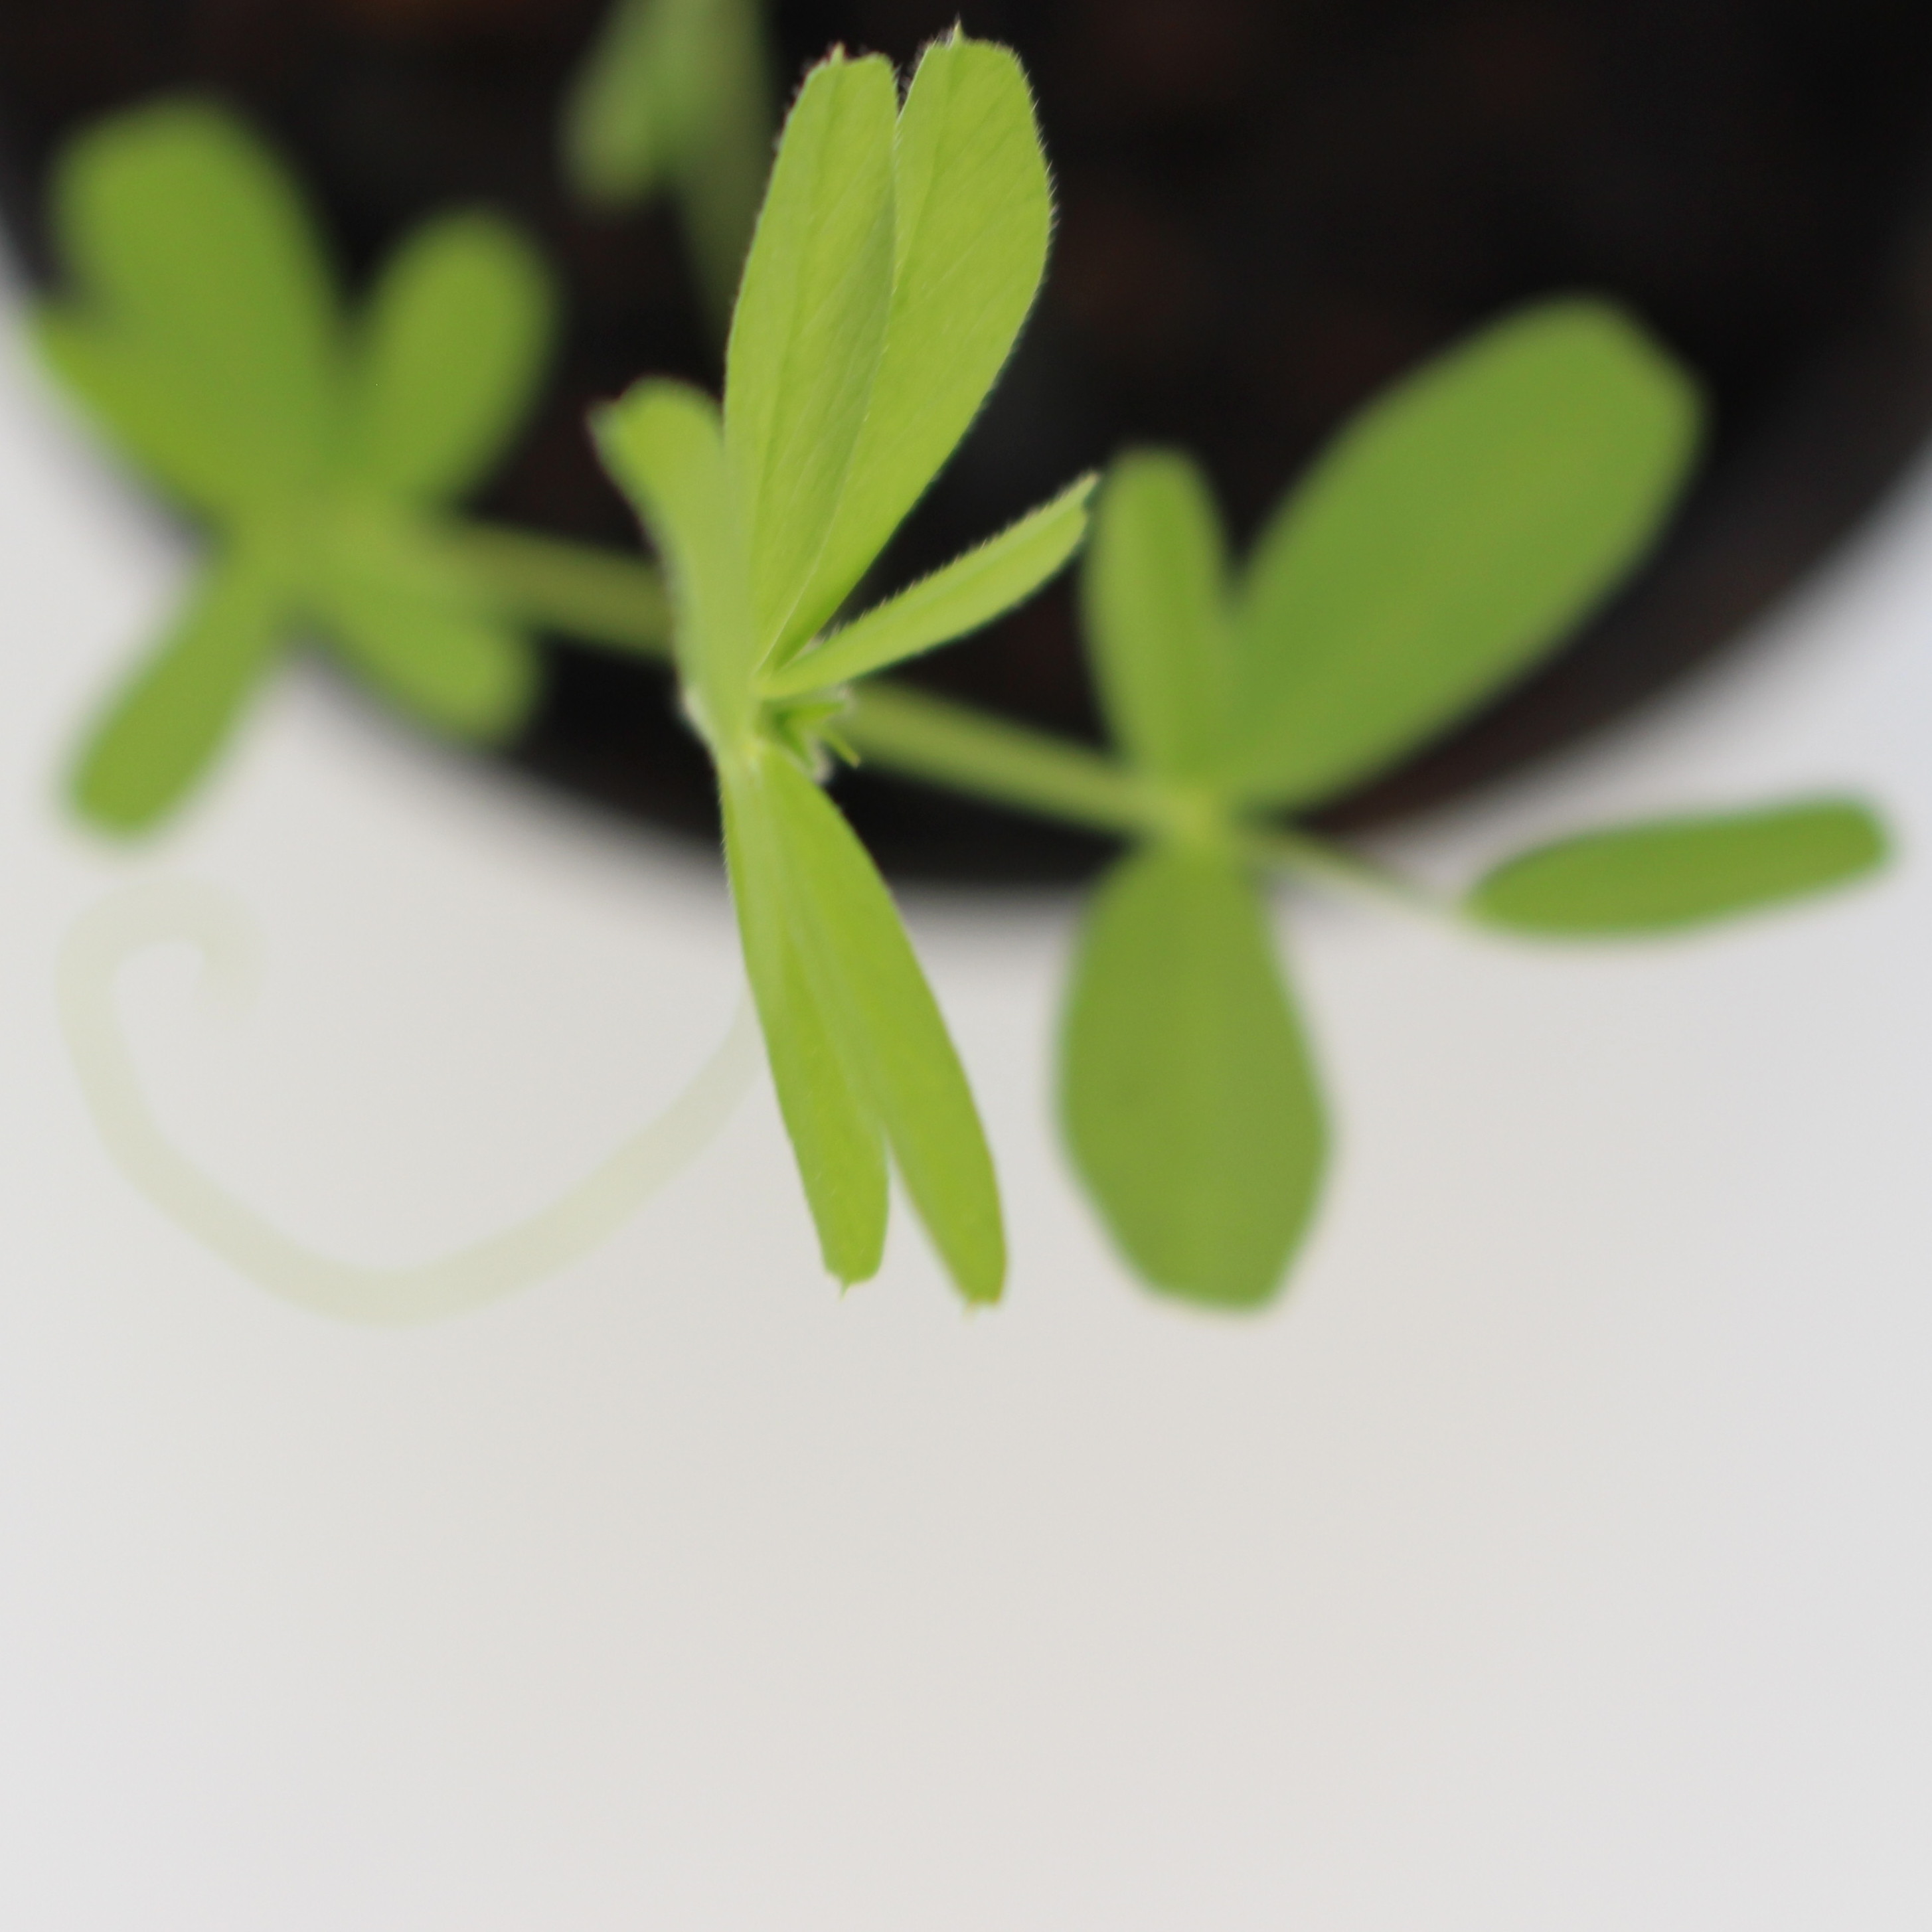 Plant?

Vicia sativa
